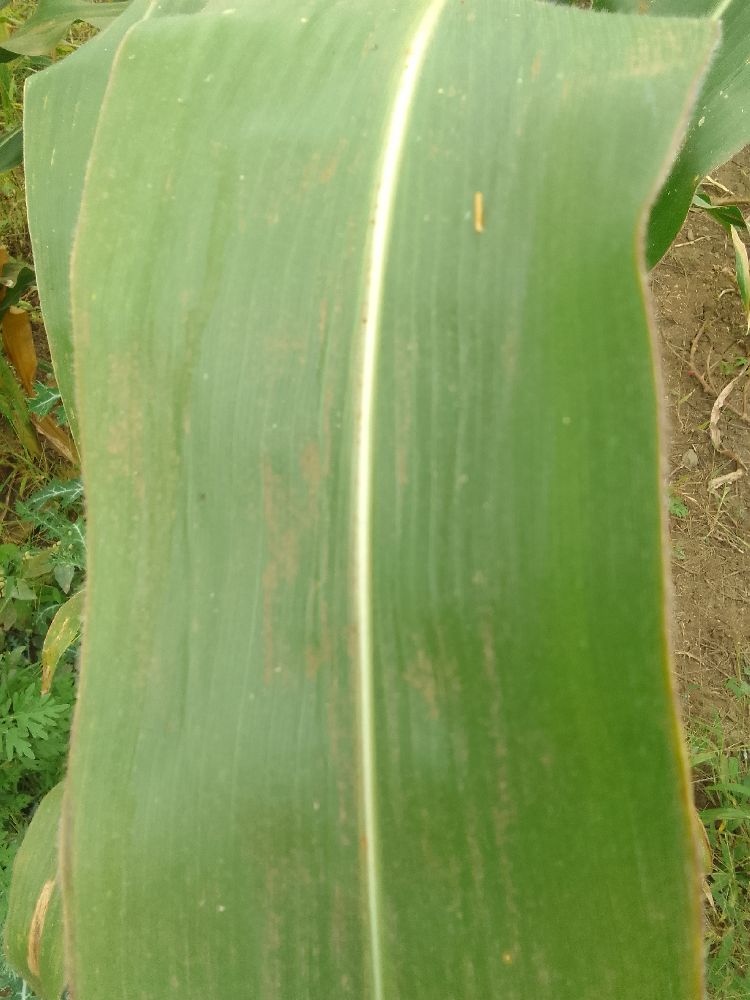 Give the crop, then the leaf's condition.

maize, healthy
